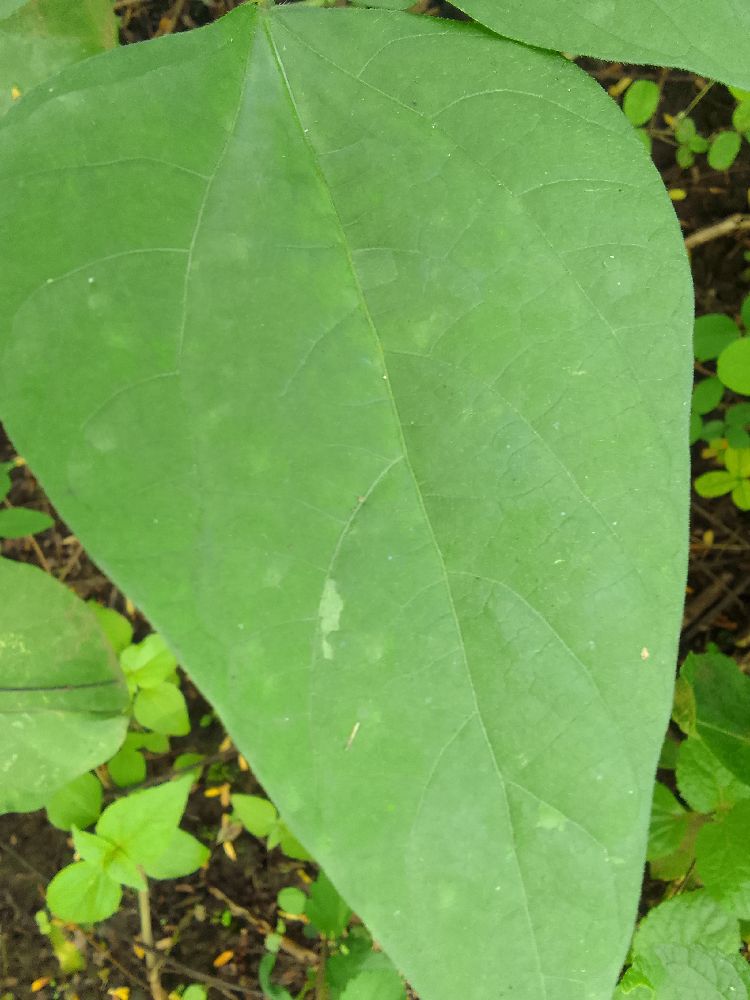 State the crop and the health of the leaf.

common bean, healthy
